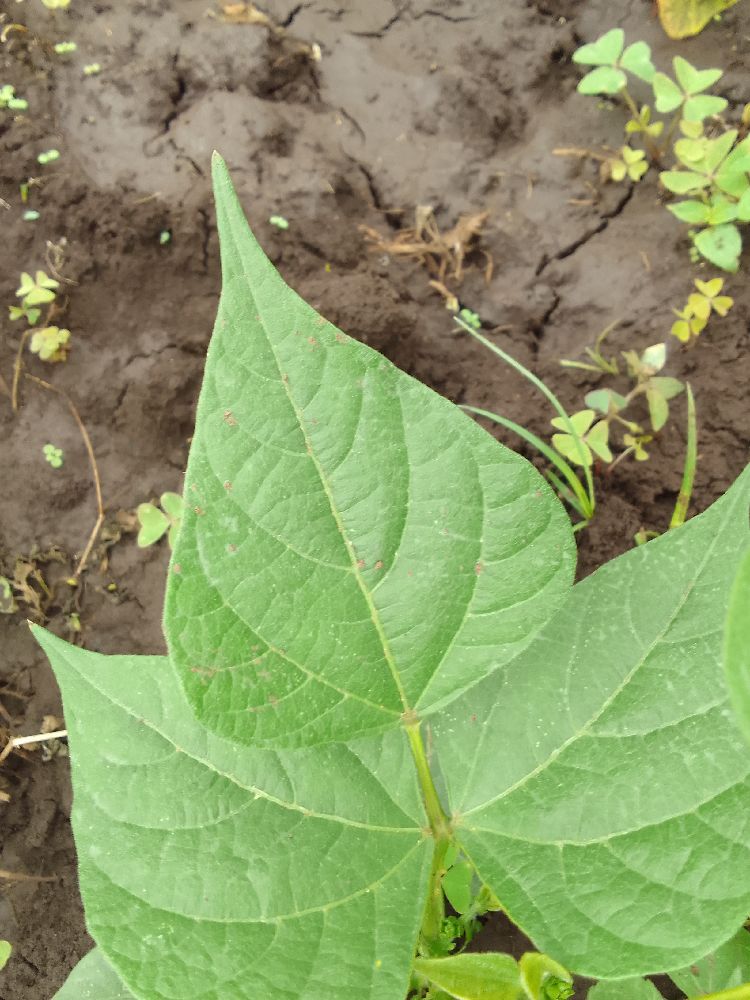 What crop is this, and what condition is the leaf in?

common bean, healthy
